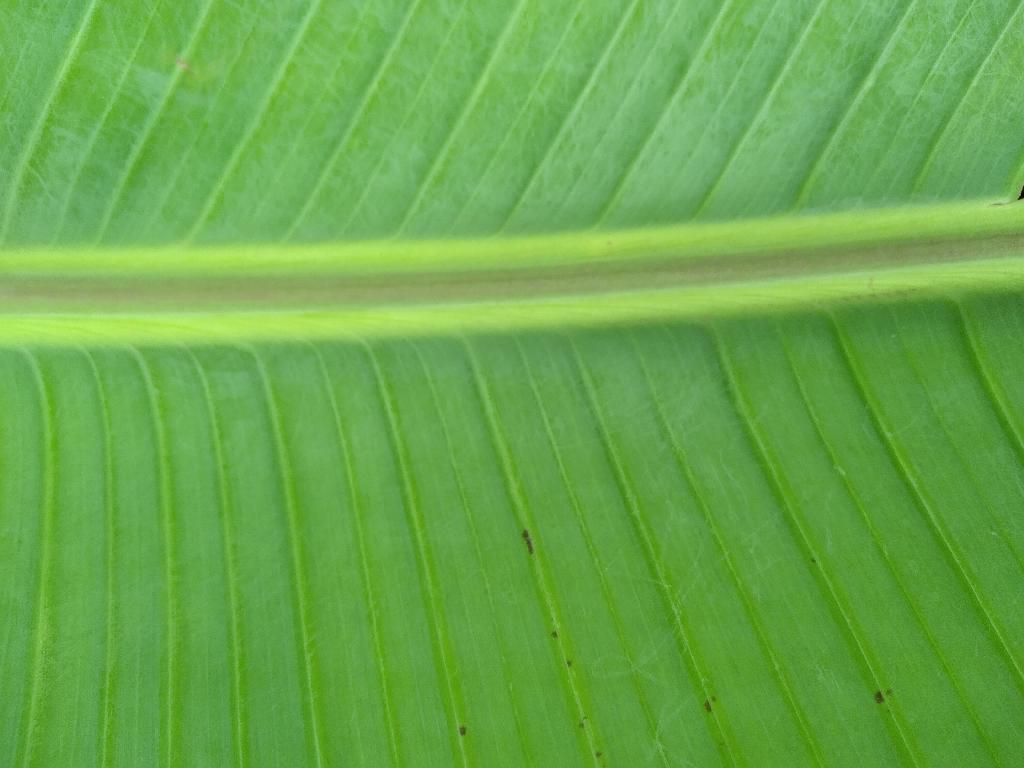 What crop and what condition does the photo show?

banana, healthy
